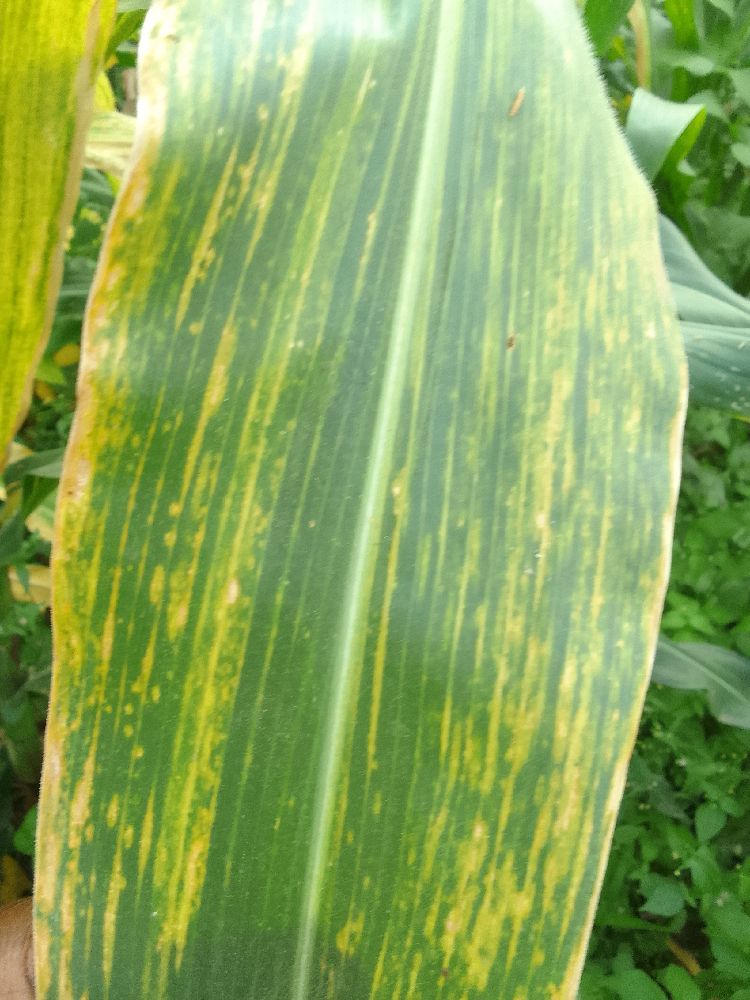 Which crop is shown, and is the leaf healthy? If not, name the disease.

maize, maize lethal necrosis
